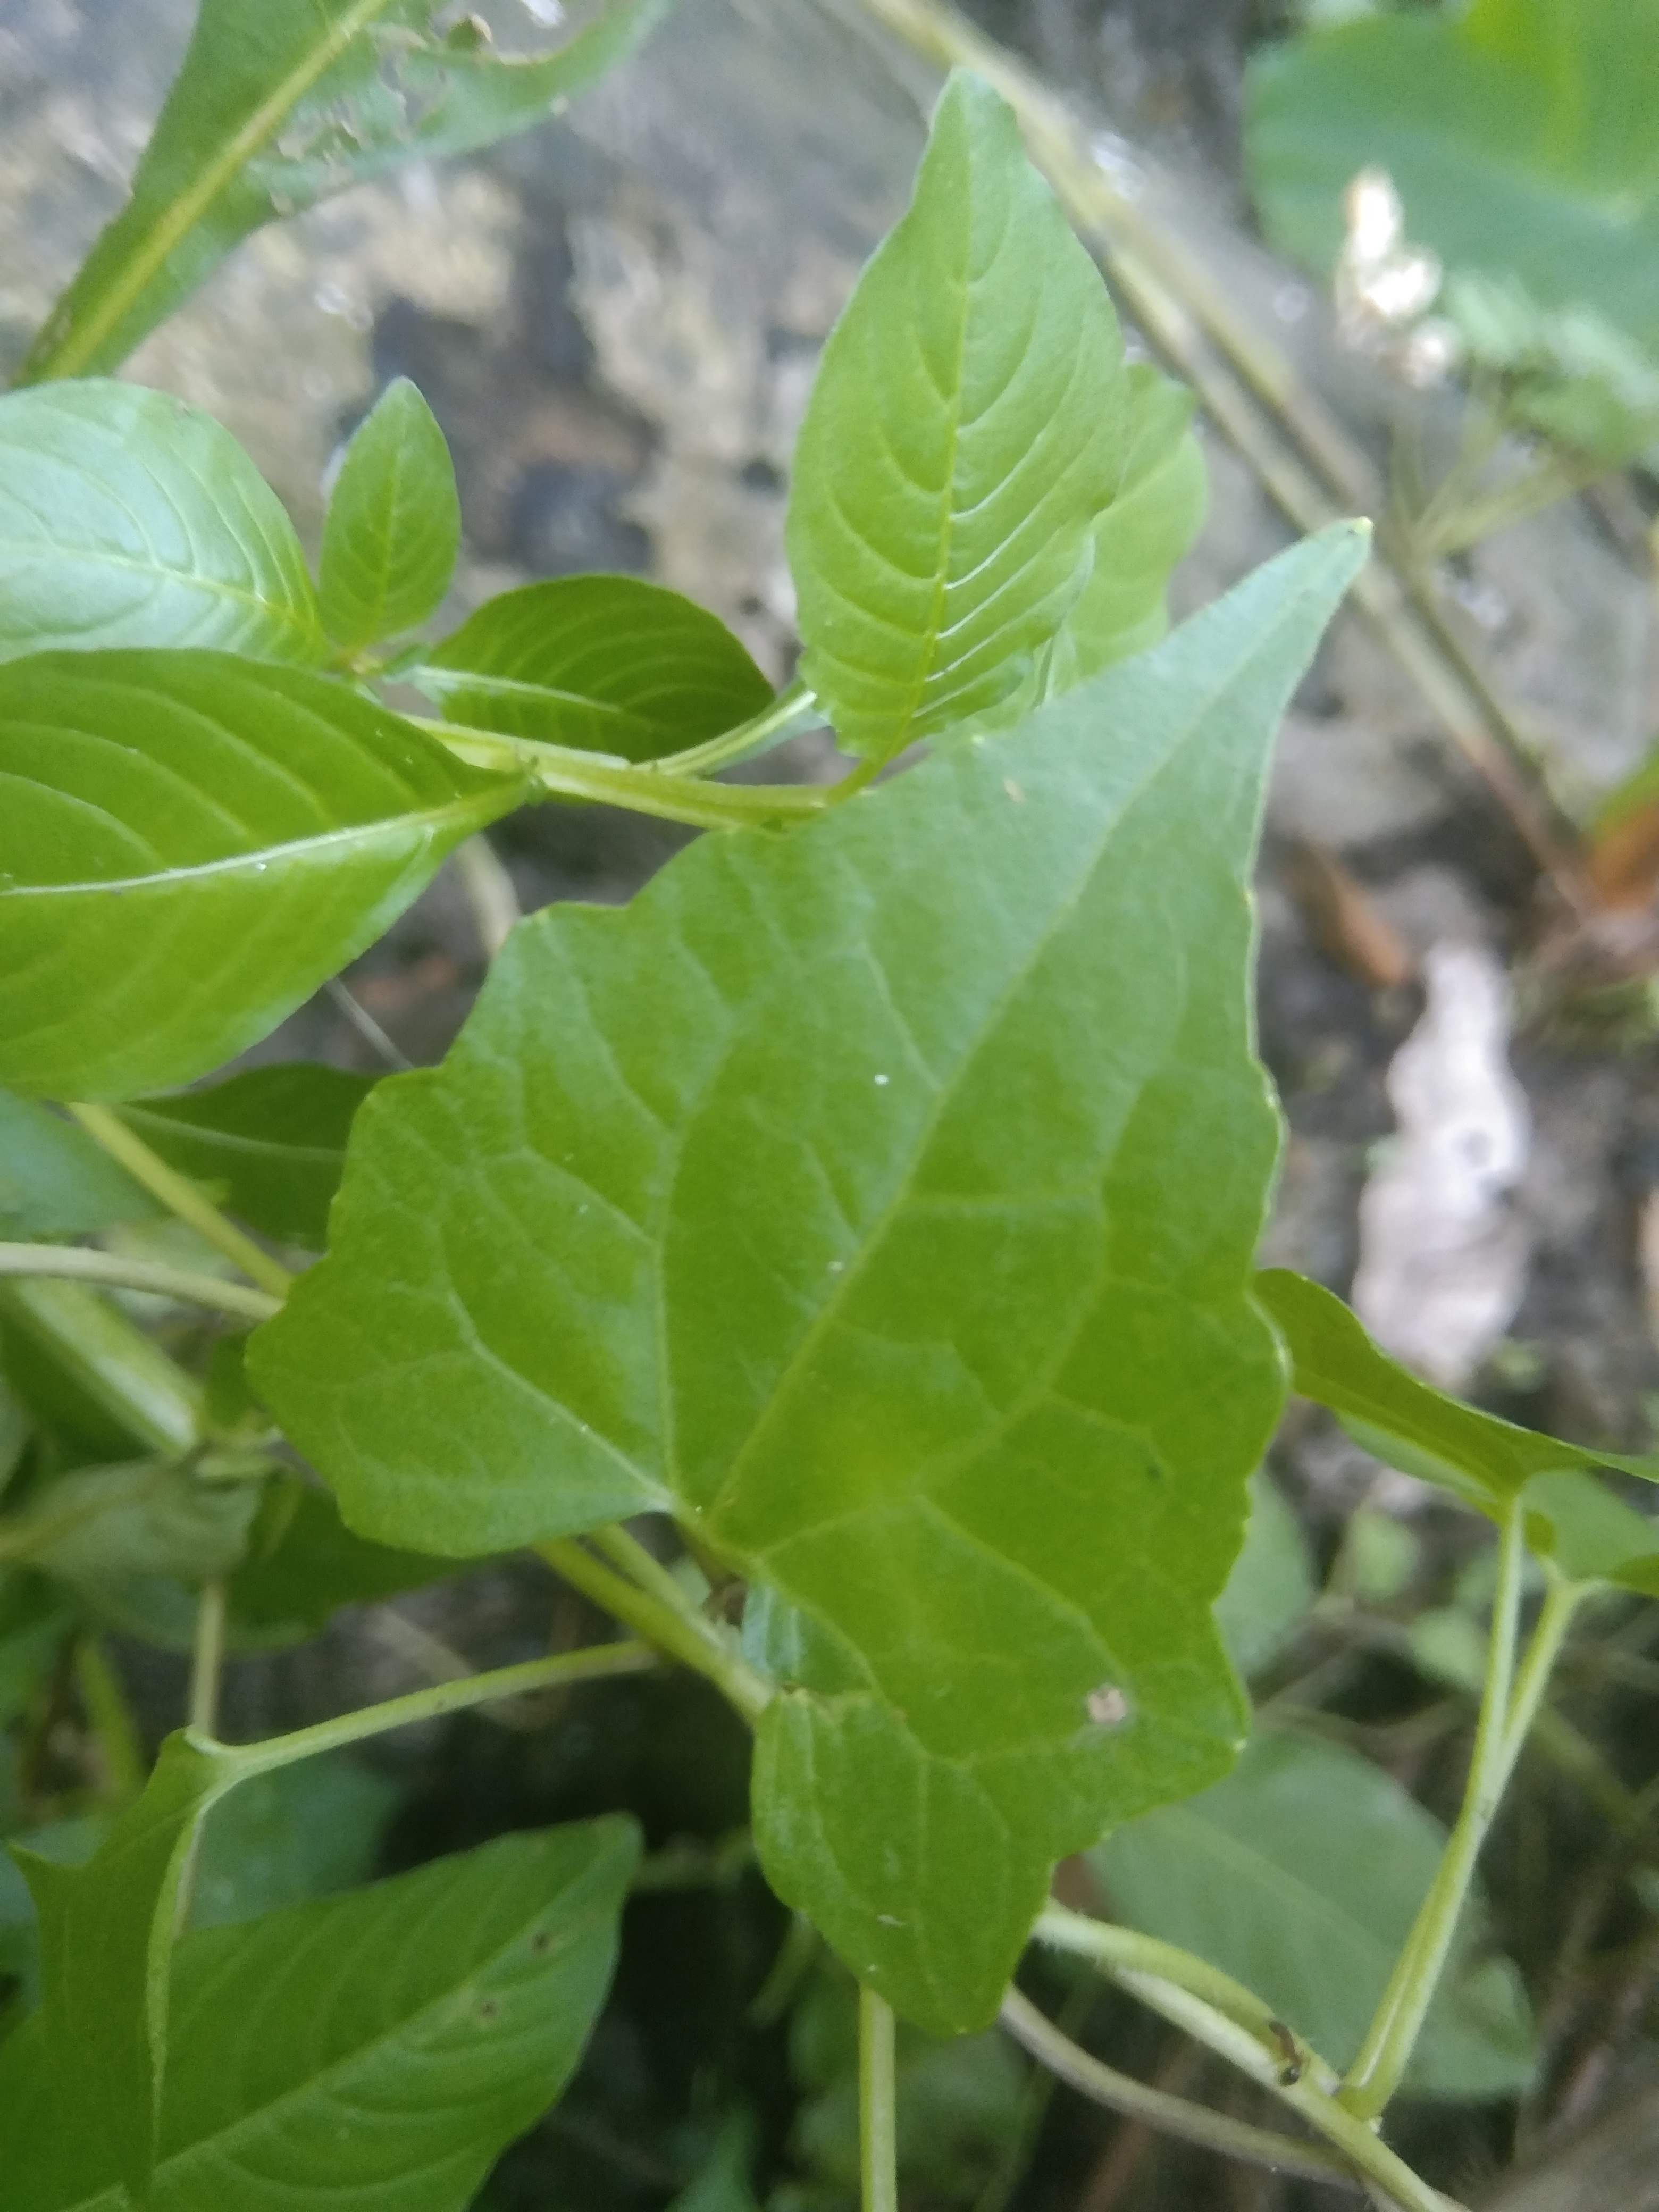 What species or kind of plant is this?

bitter vine
